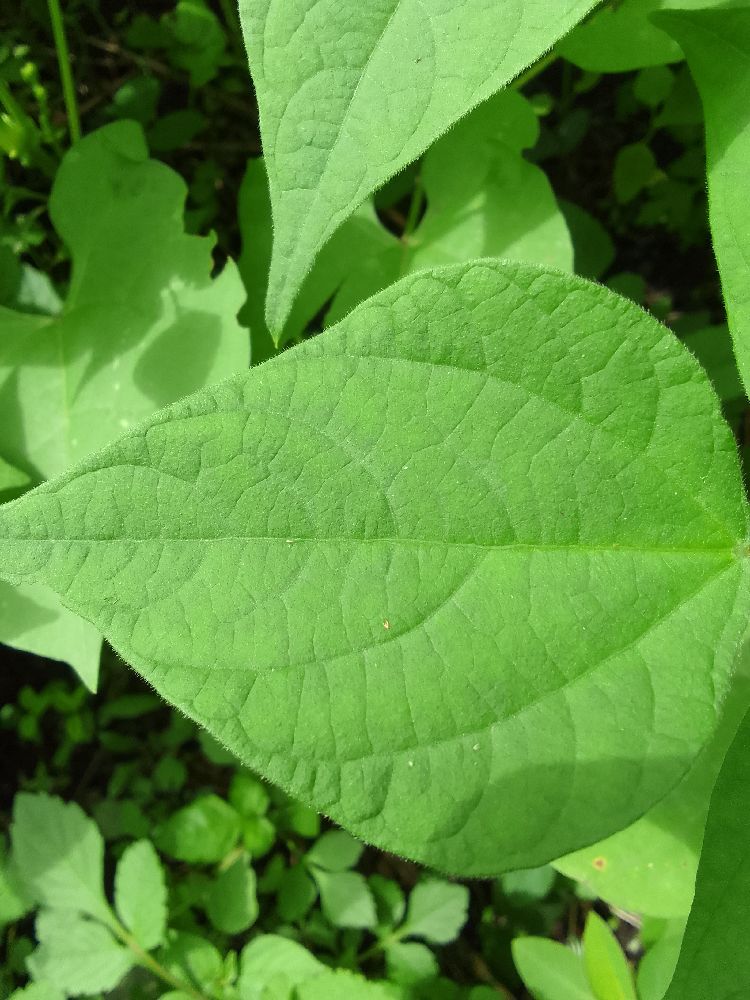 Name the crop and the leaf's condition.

common bean, healthy
